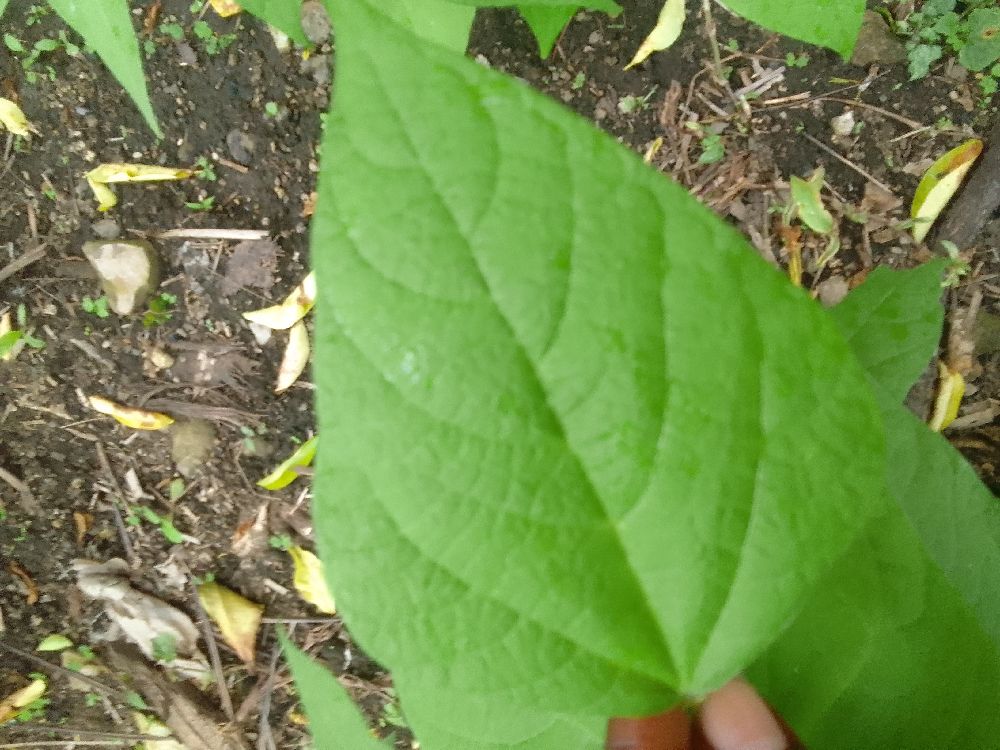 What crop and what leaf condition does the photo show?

common bean, healthy
